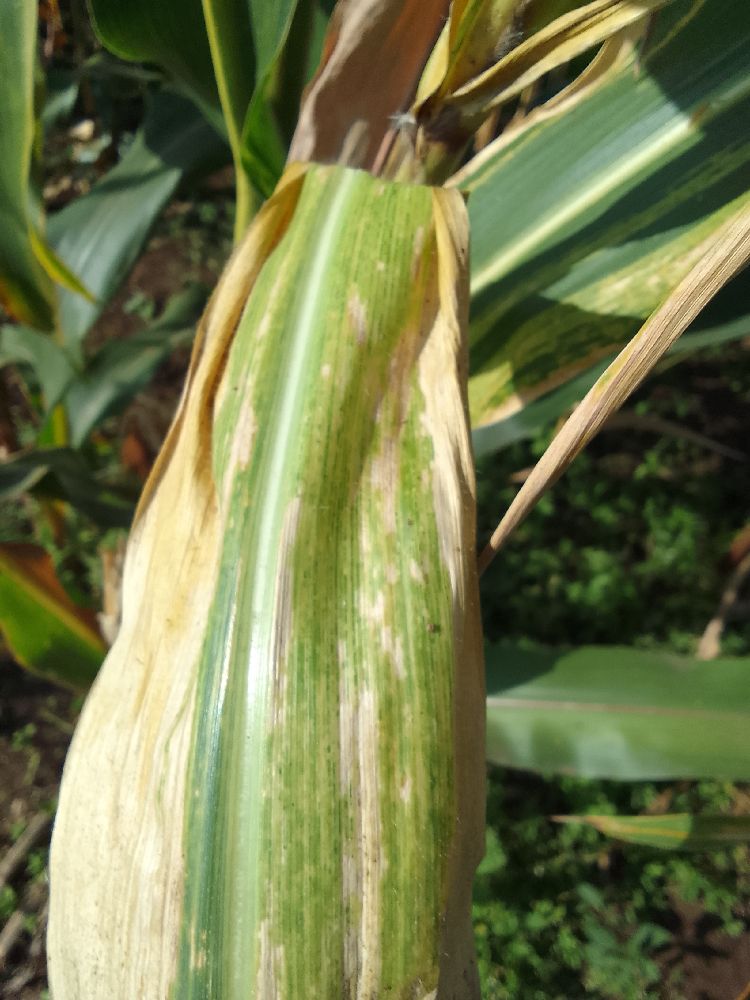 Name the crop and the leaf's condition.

maize, maize lethal necrosis
